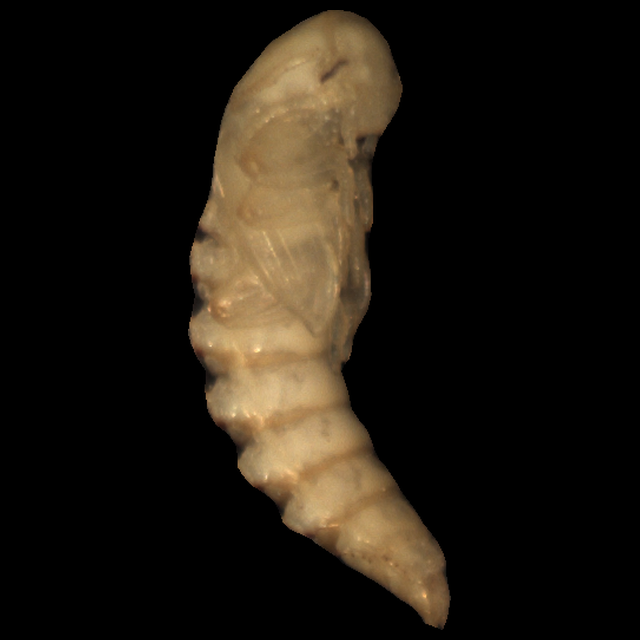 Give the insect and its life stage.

mealworm pupa
